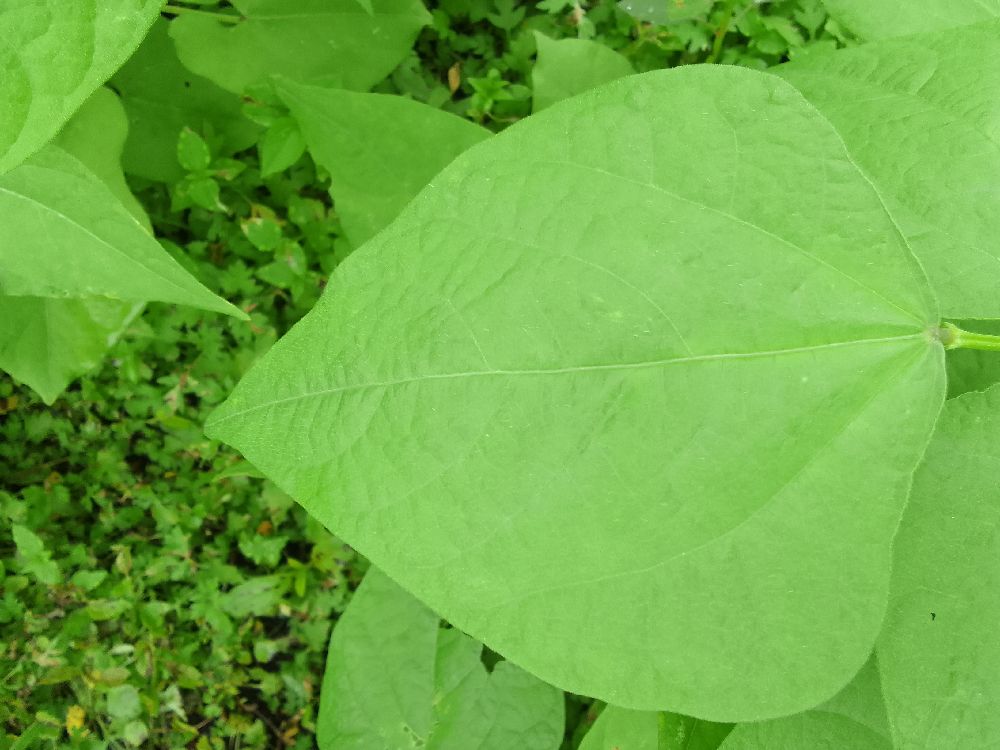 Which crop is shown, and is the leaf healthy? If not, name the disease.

common bean, healthy
